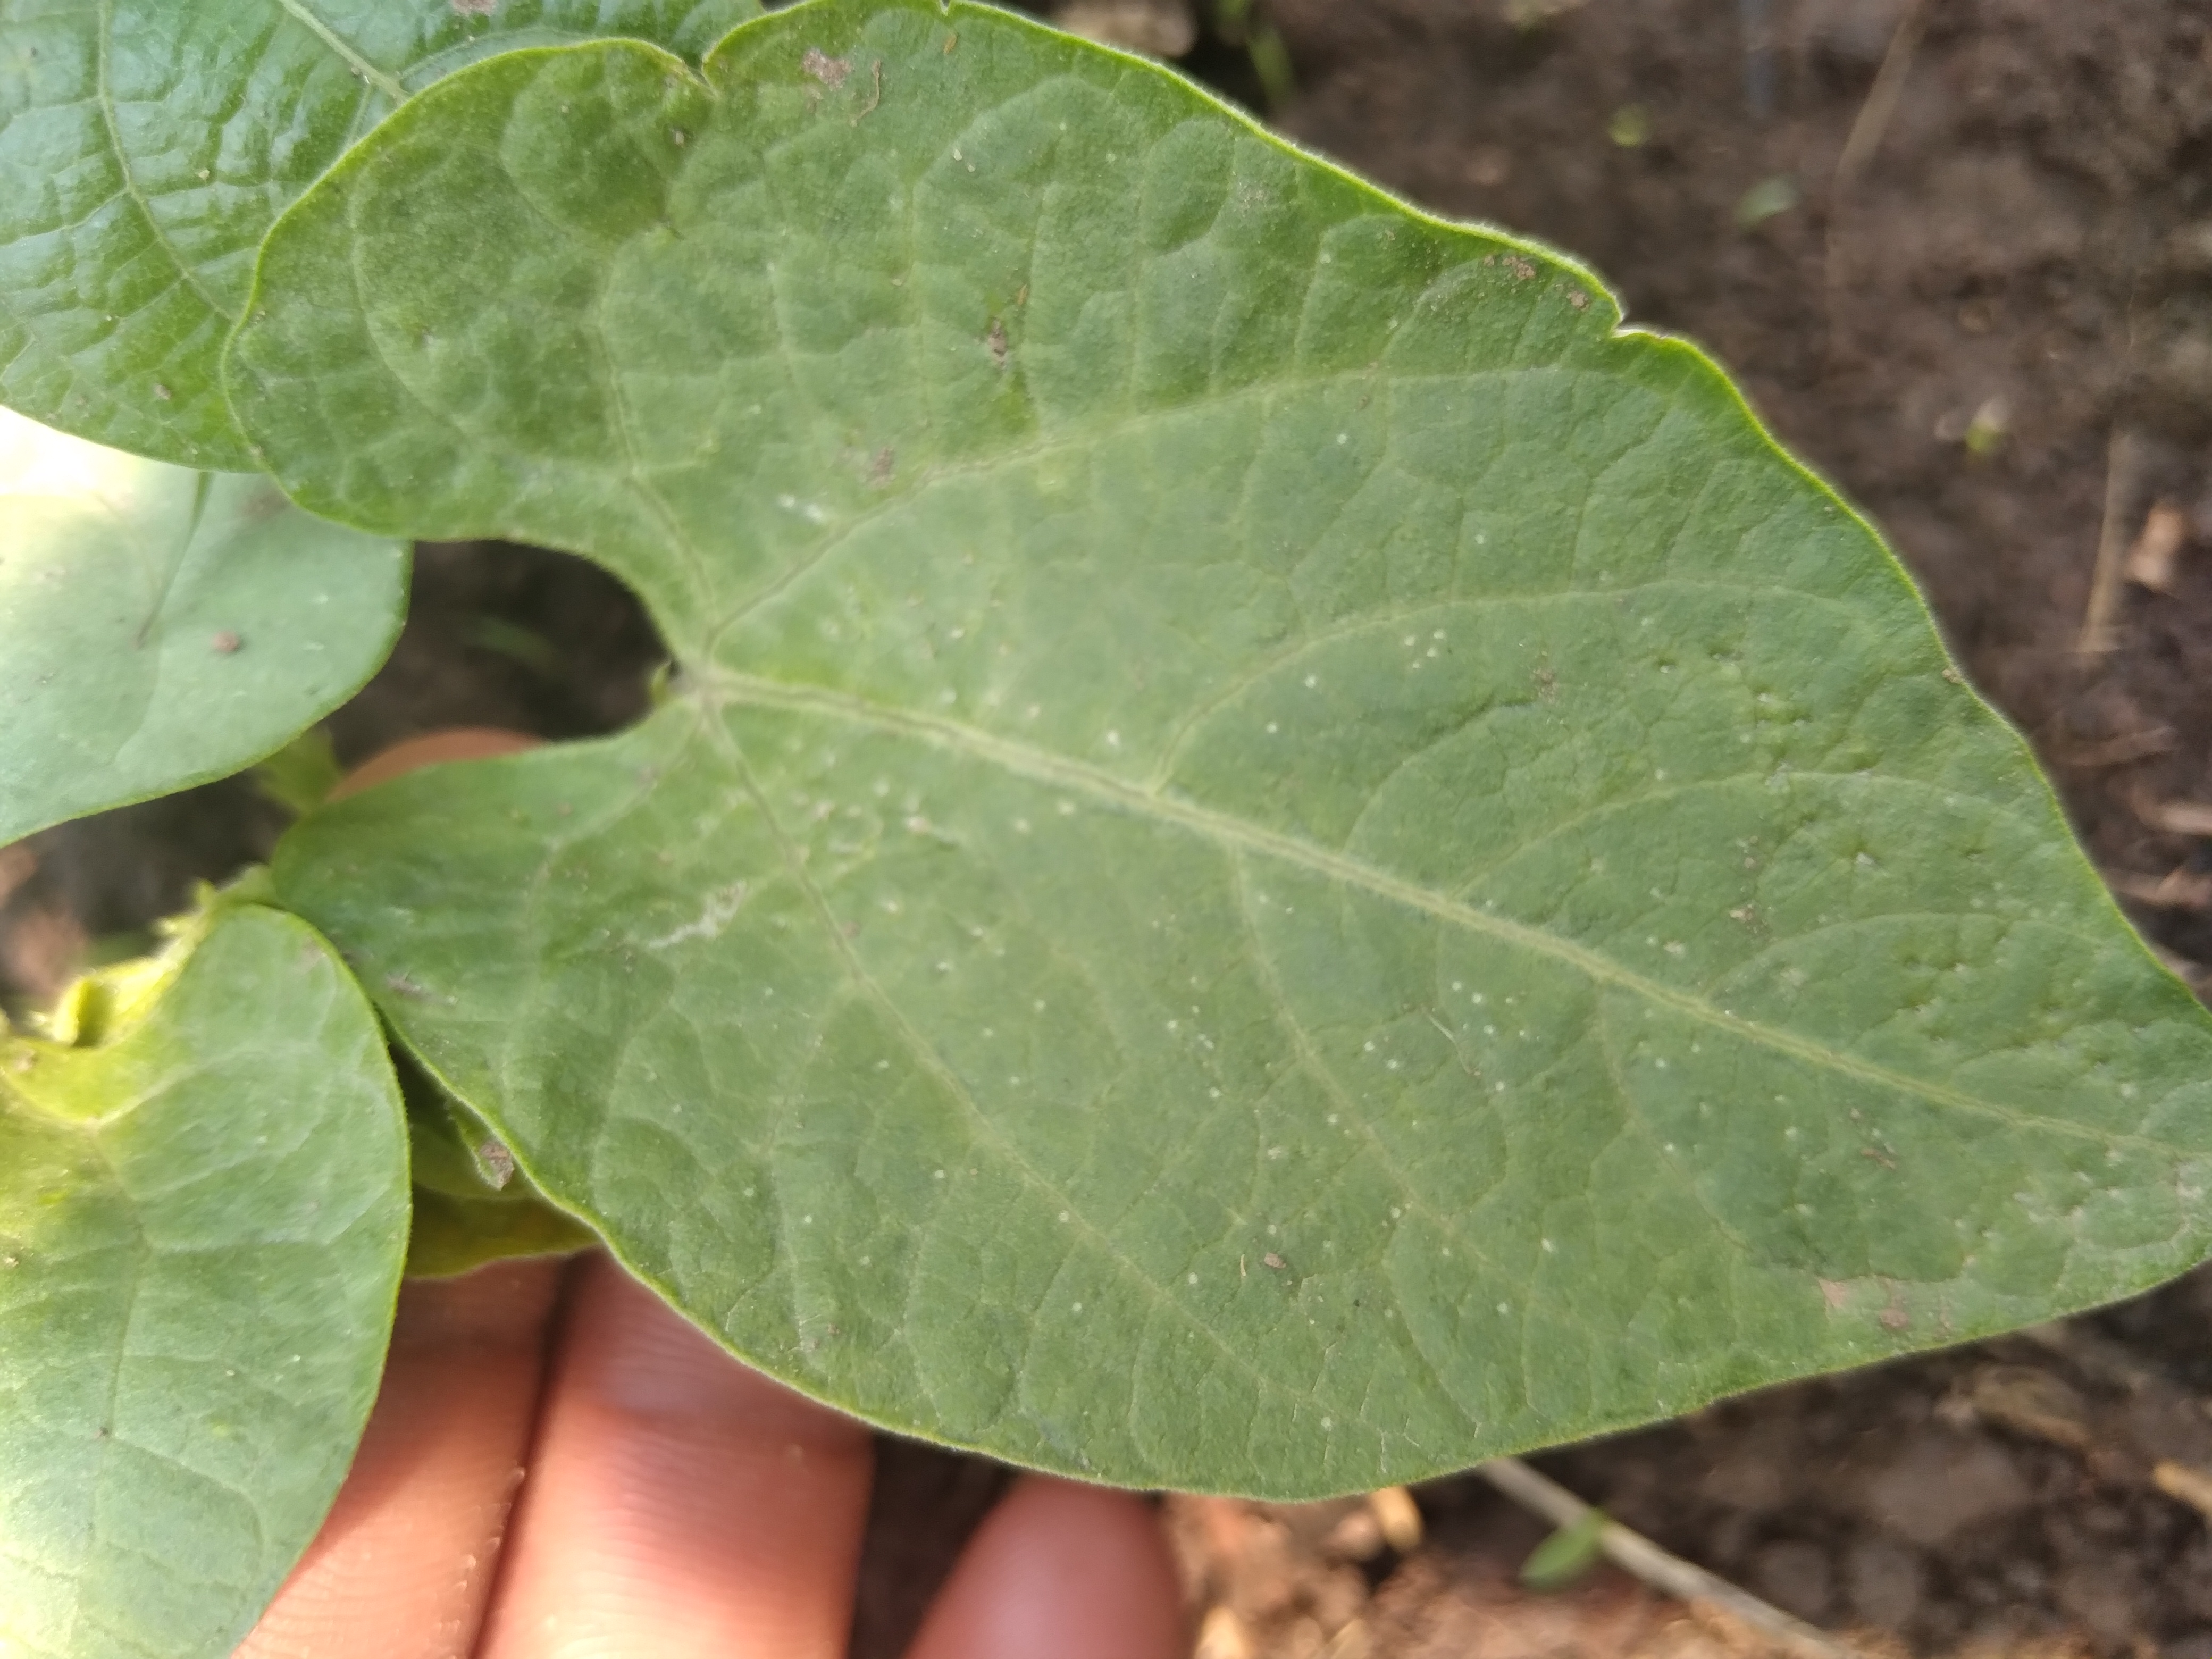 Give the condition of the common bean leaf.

healthy
